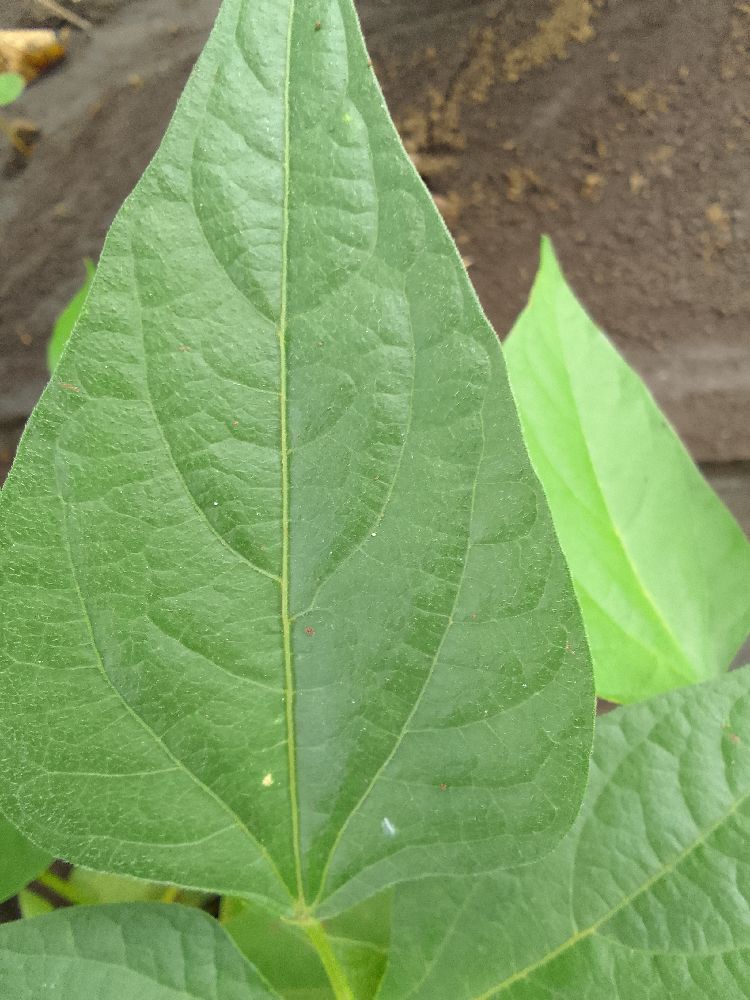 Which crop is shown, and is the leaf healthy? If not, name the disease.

common bean, healthy
